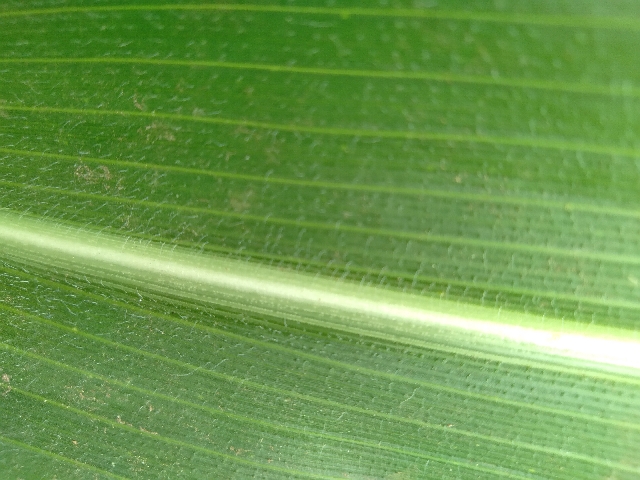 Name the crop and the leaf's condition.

maize, healthy
